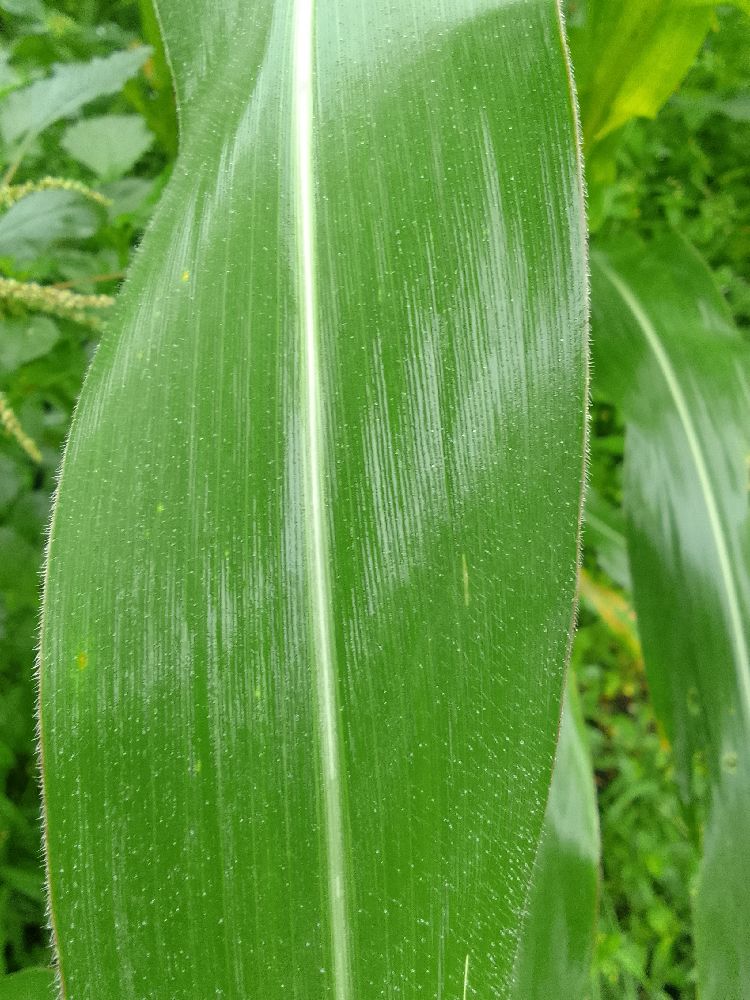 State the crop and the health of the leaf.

maize, healthy
